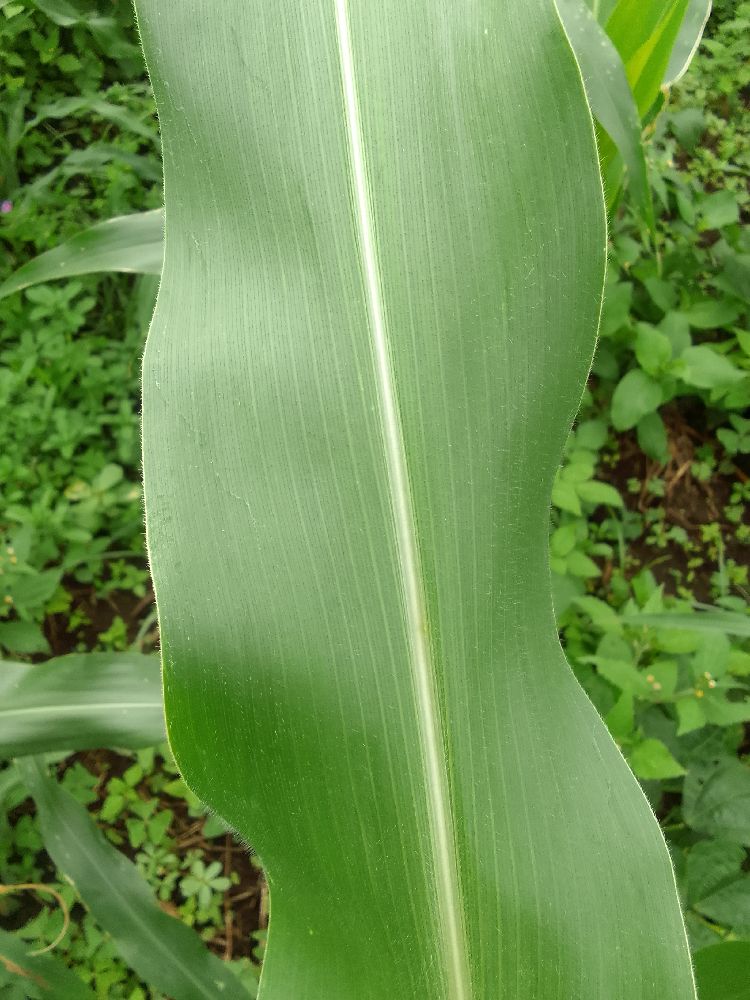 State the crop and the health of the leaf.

maize, healthy
